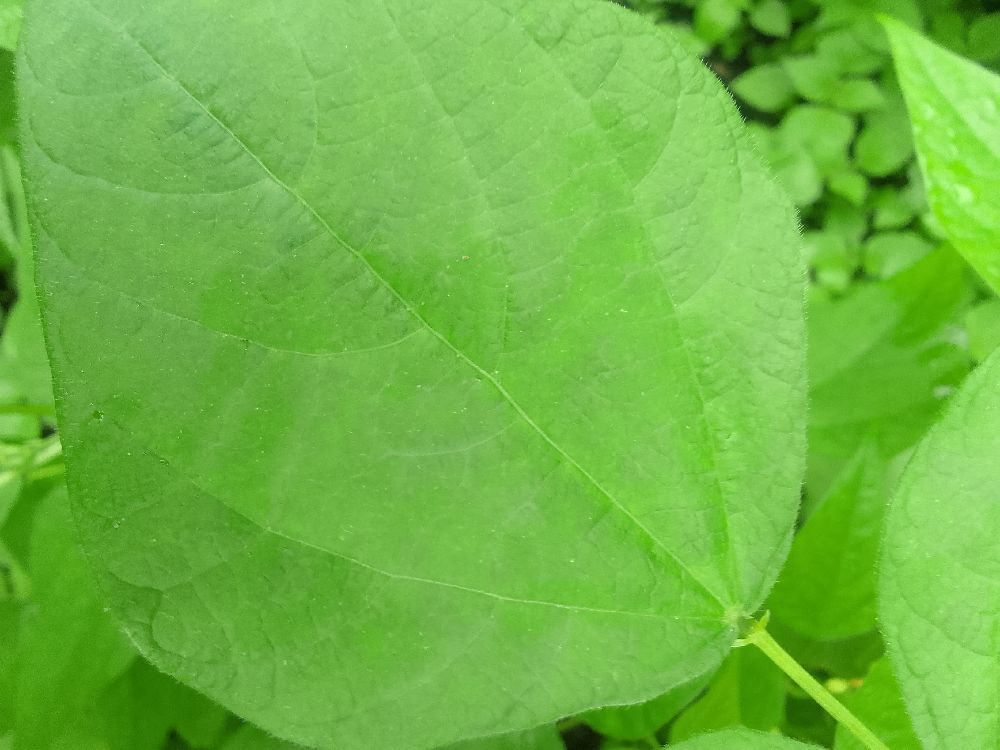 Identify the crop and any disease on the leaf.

common bean, healthy
